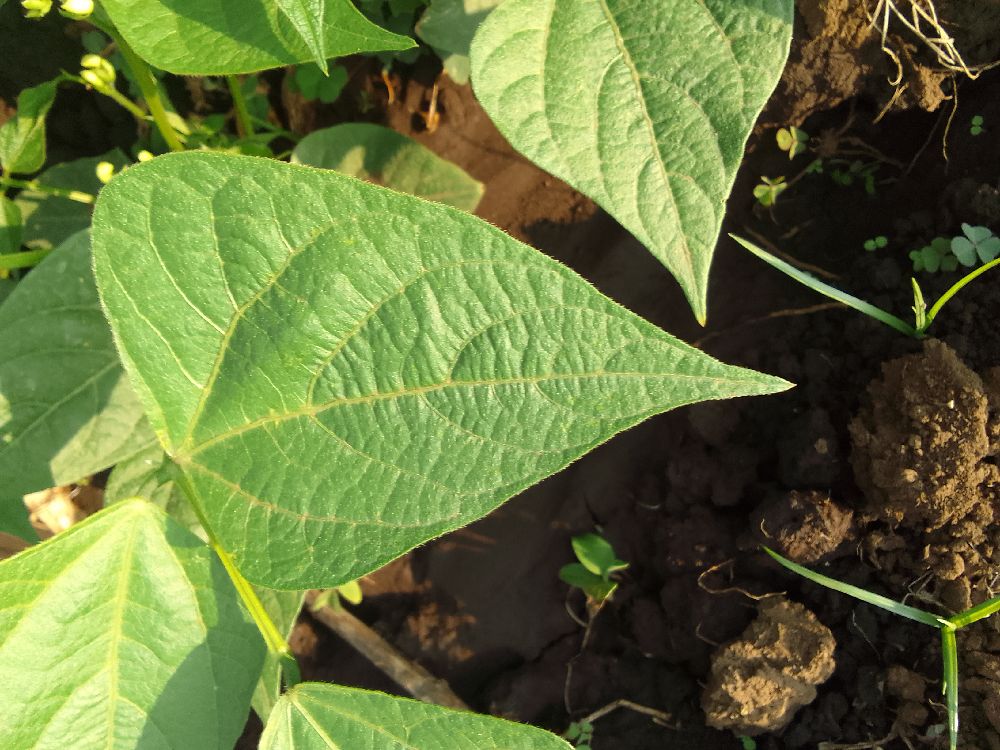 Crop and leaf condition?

common bean, healthy
